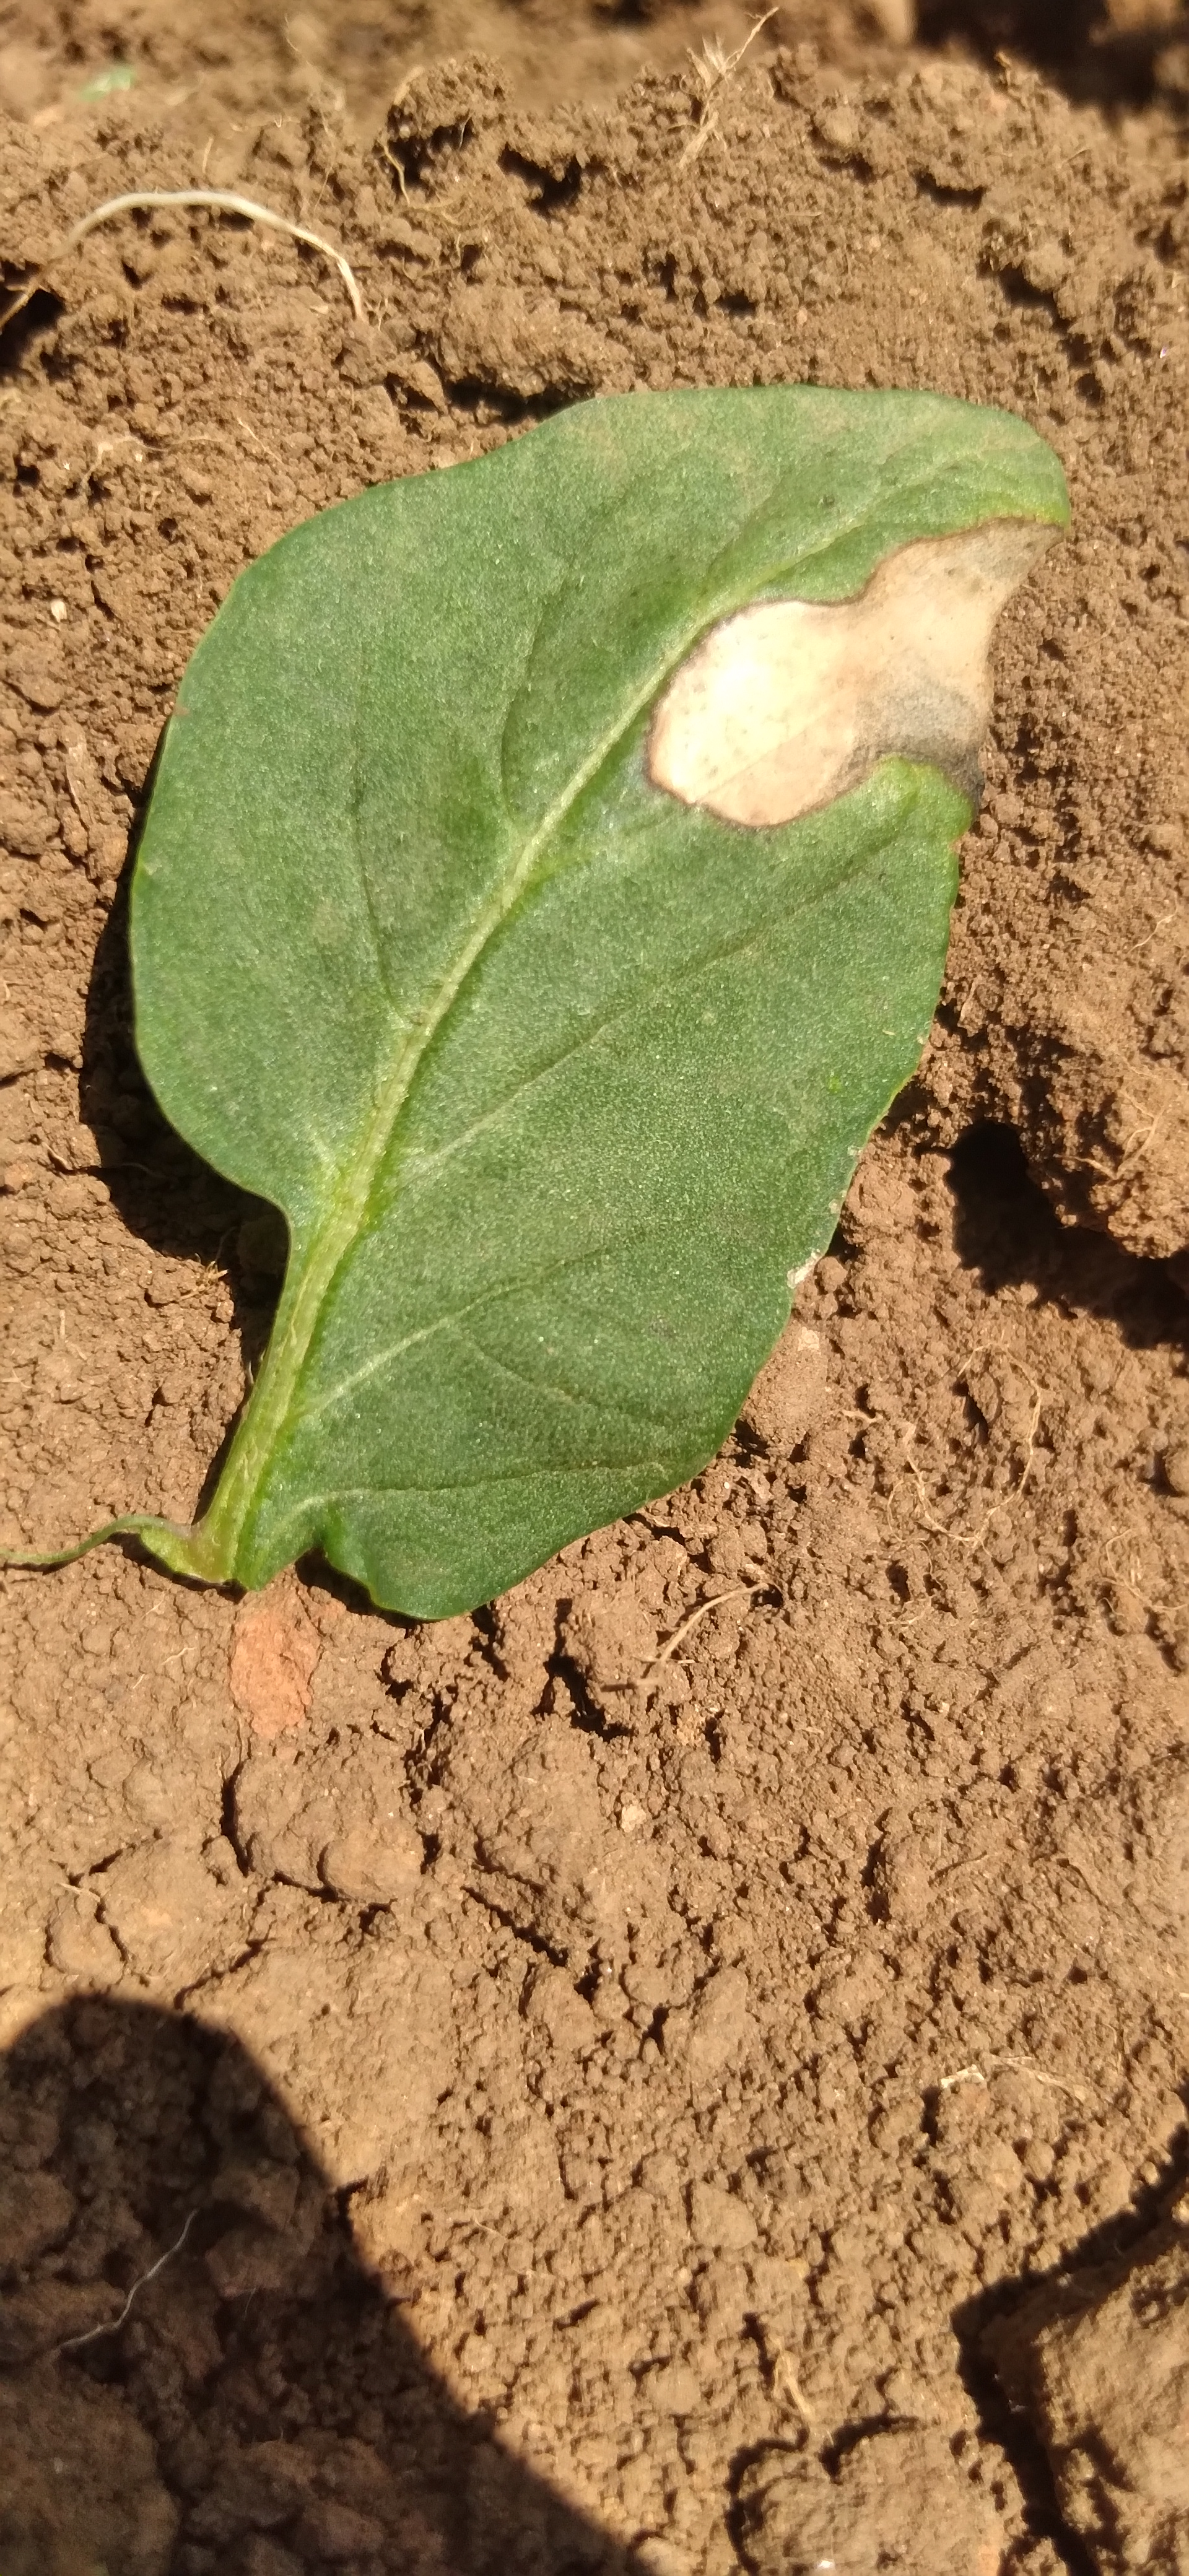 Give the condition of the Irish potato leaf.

early blight
